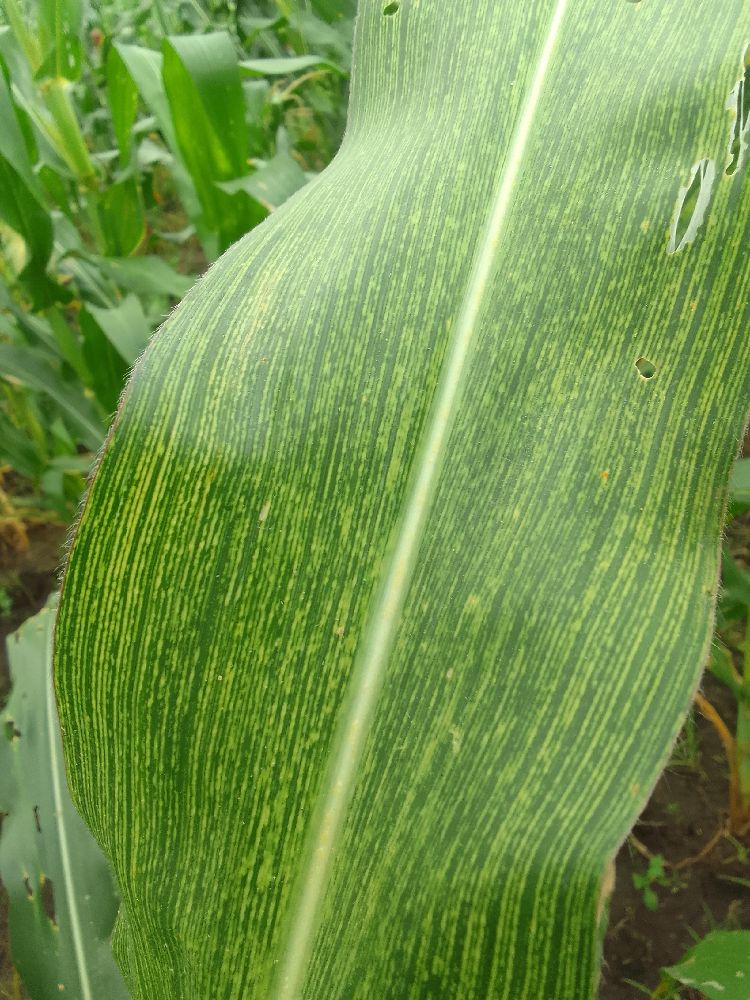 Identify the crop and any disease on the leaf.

maize, maize streak virus
